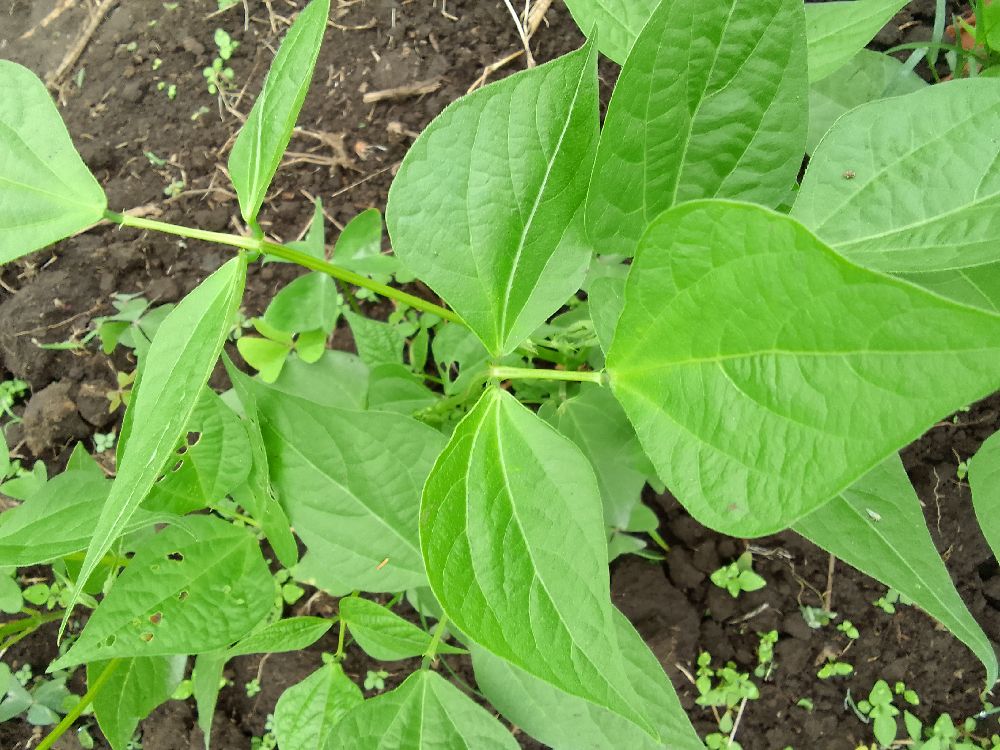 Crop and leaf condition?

common bean, healthy
